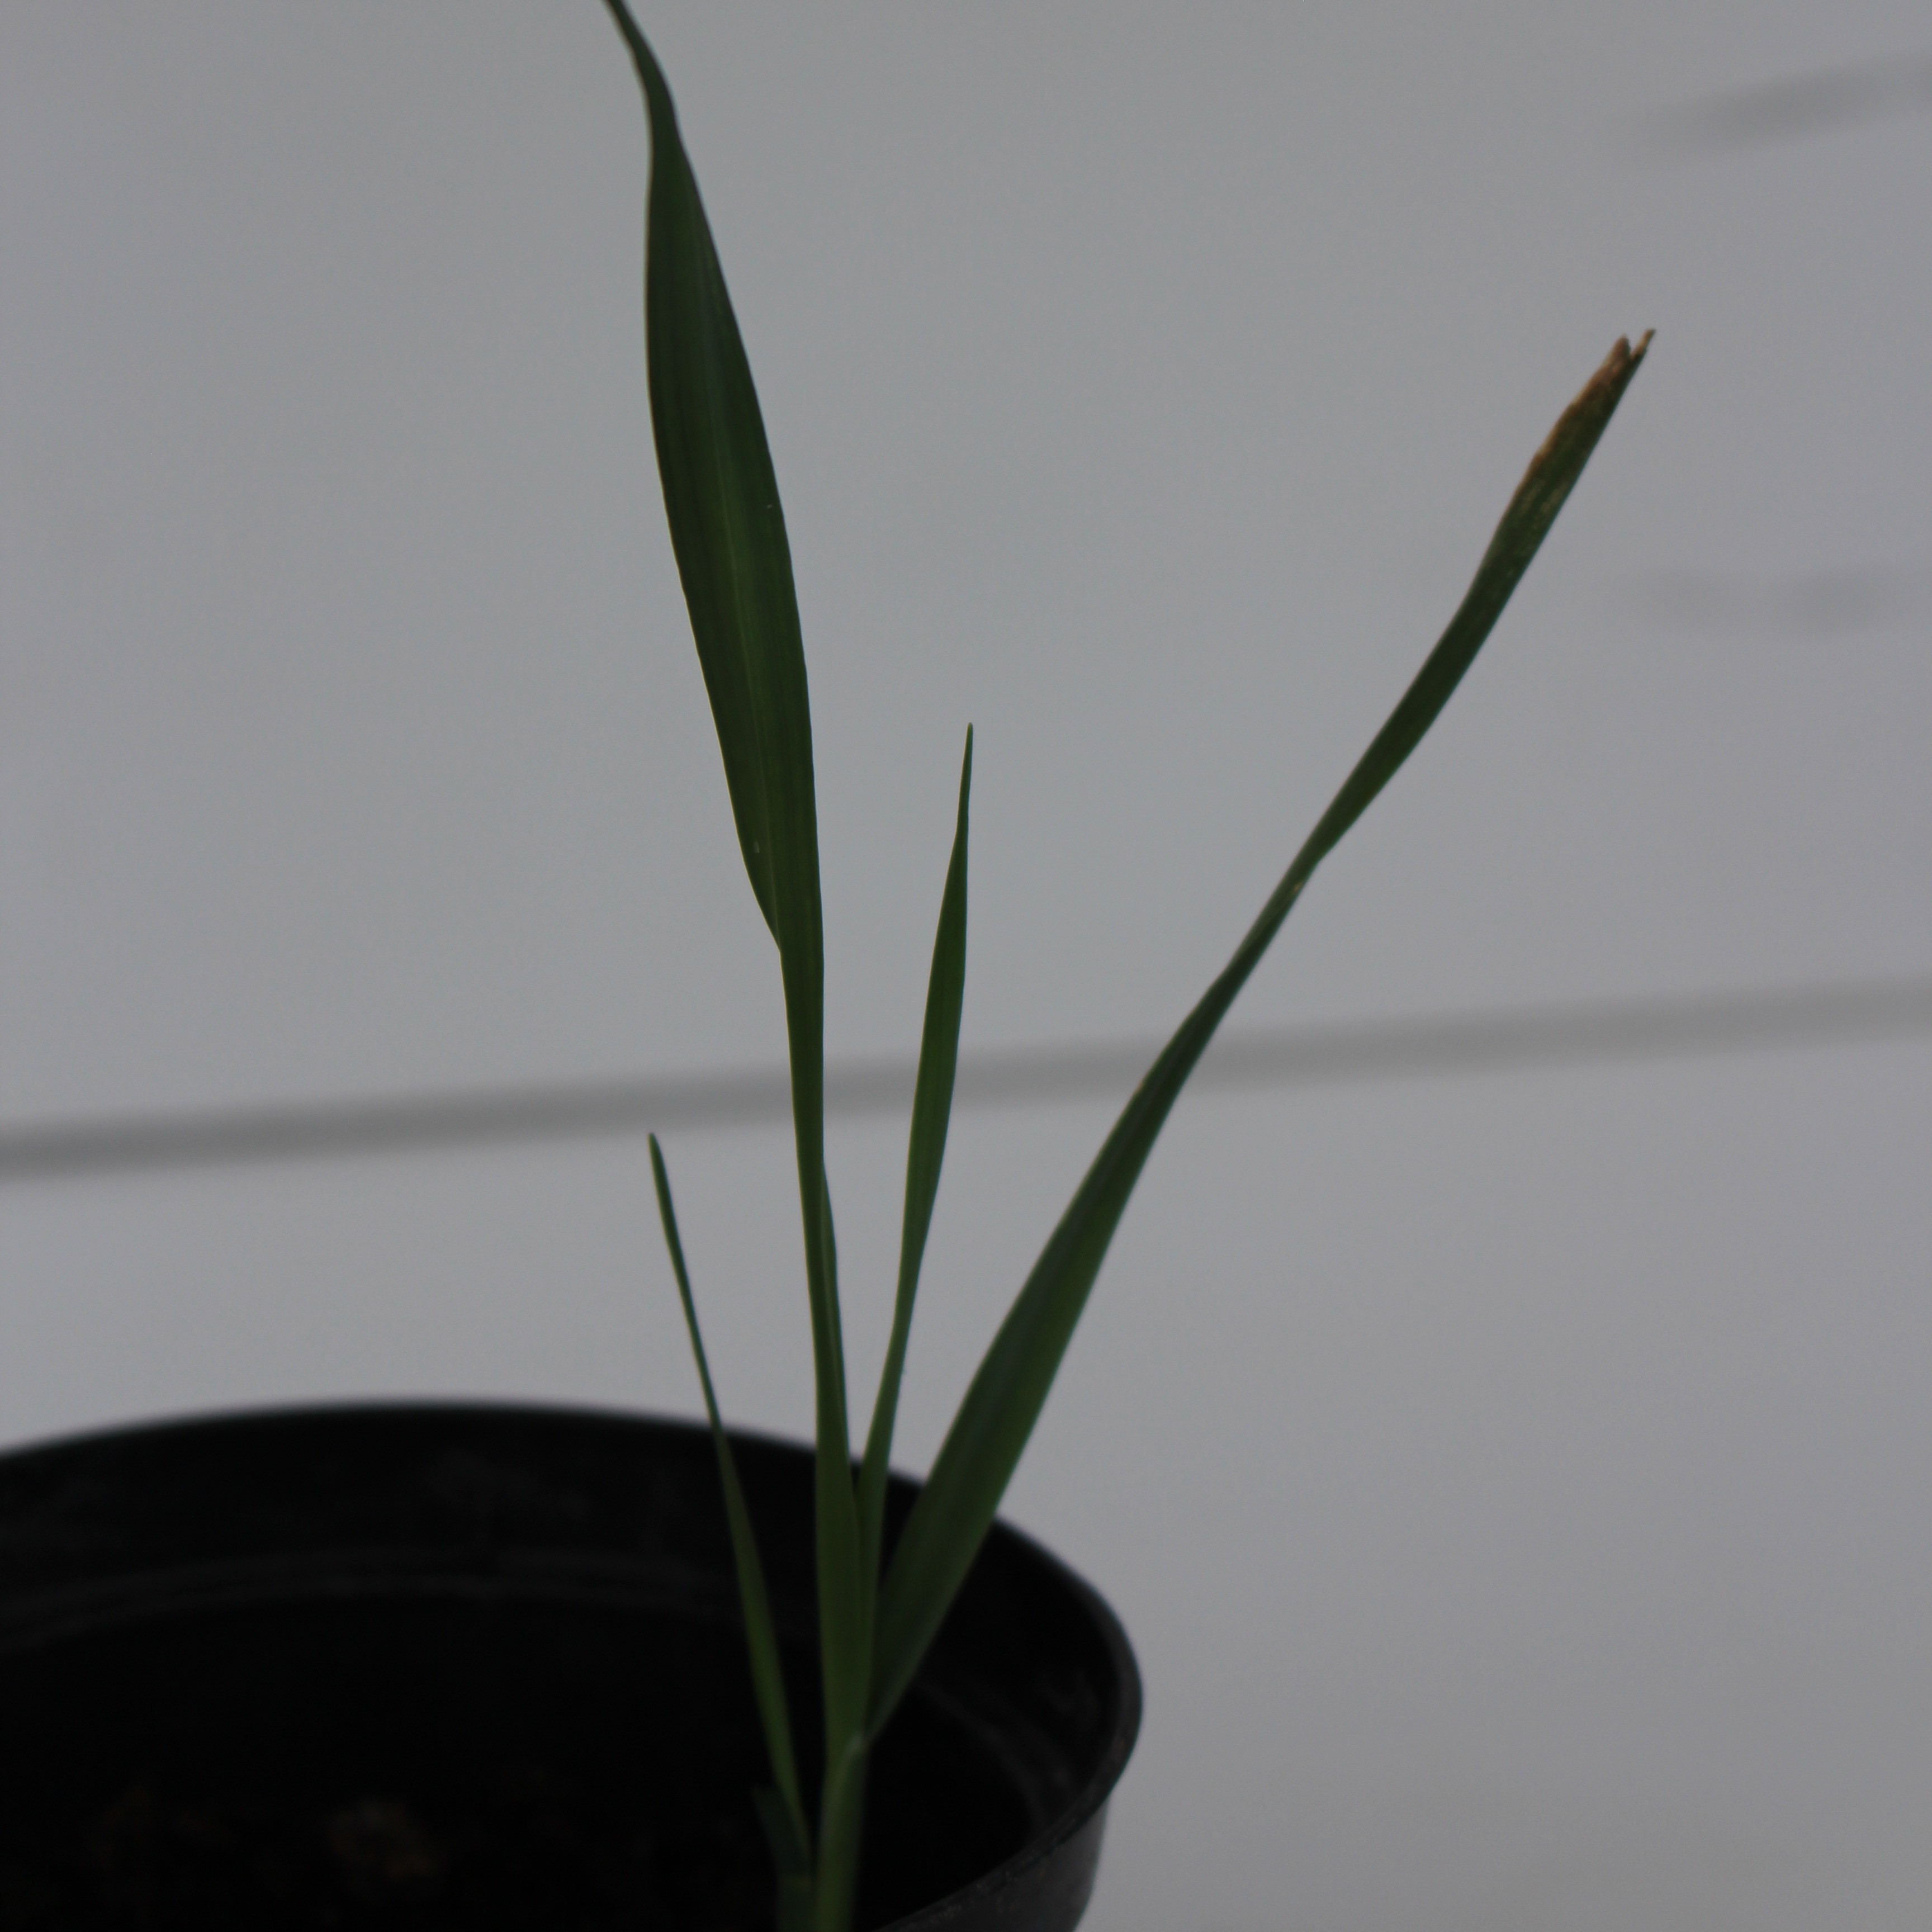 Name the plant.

Avena sterilis
